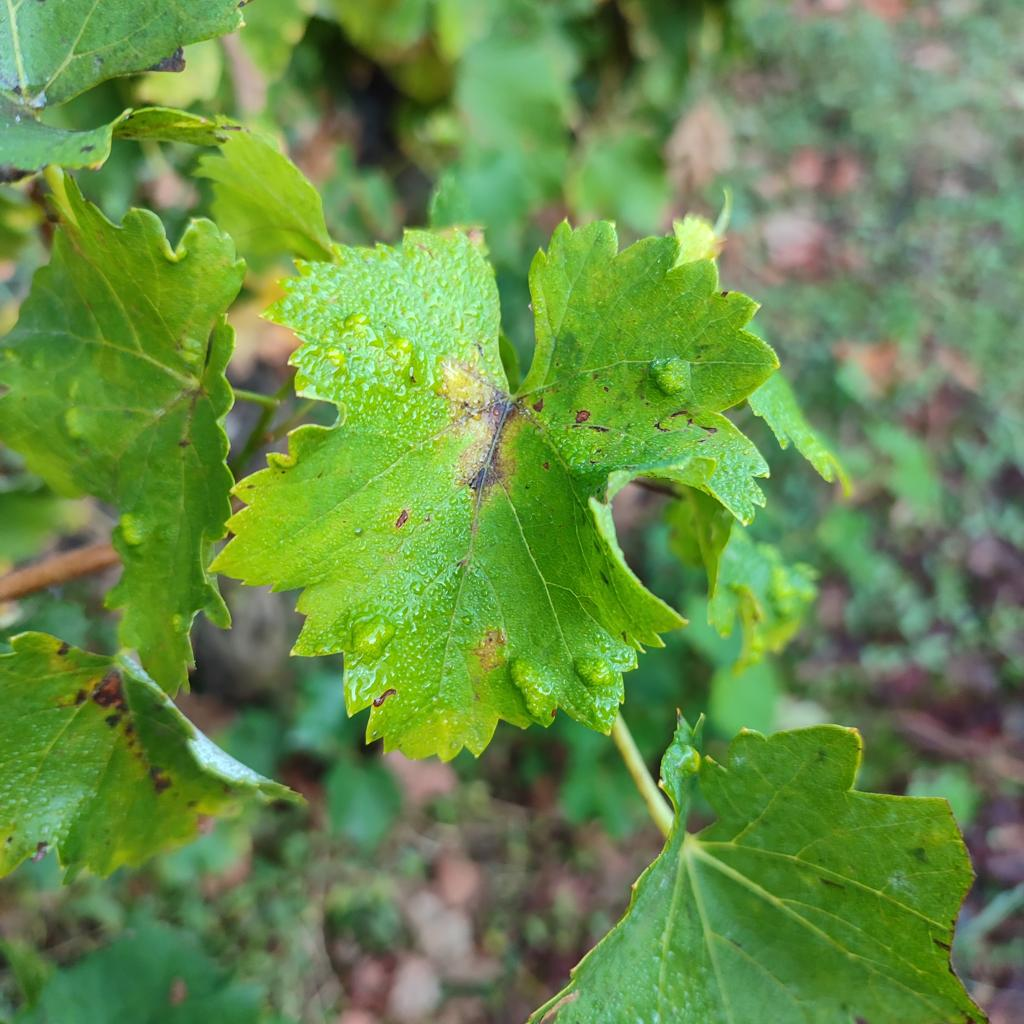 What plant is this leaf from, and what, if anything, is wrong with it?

grapevine, erineum mite
